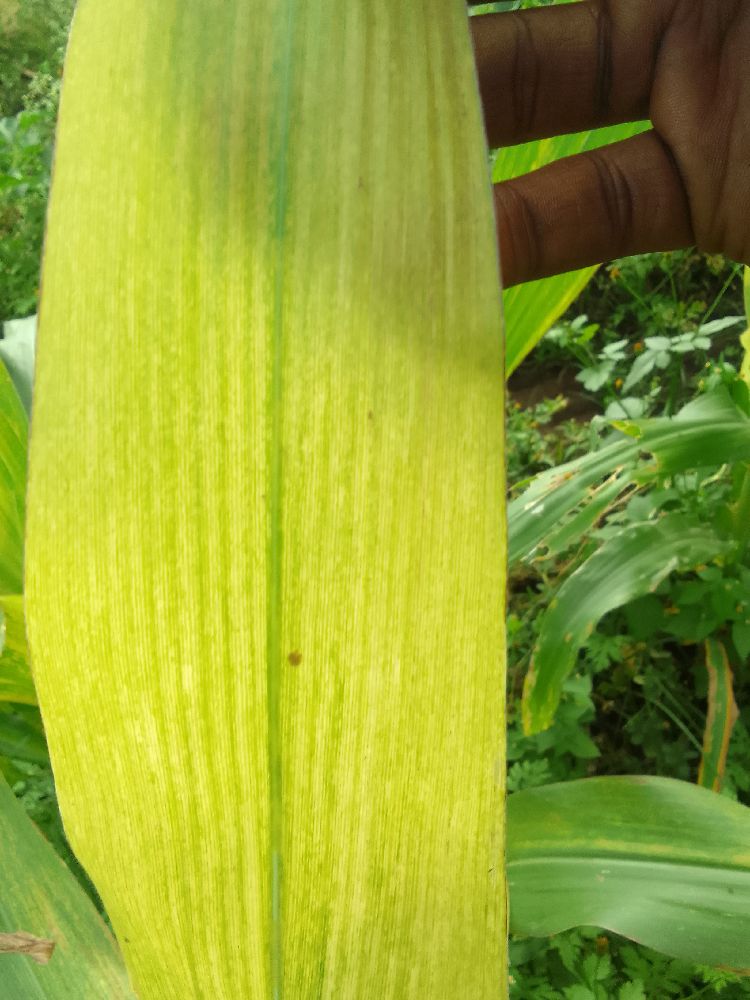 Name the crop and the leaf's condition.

maize, maize lethal necrosis
